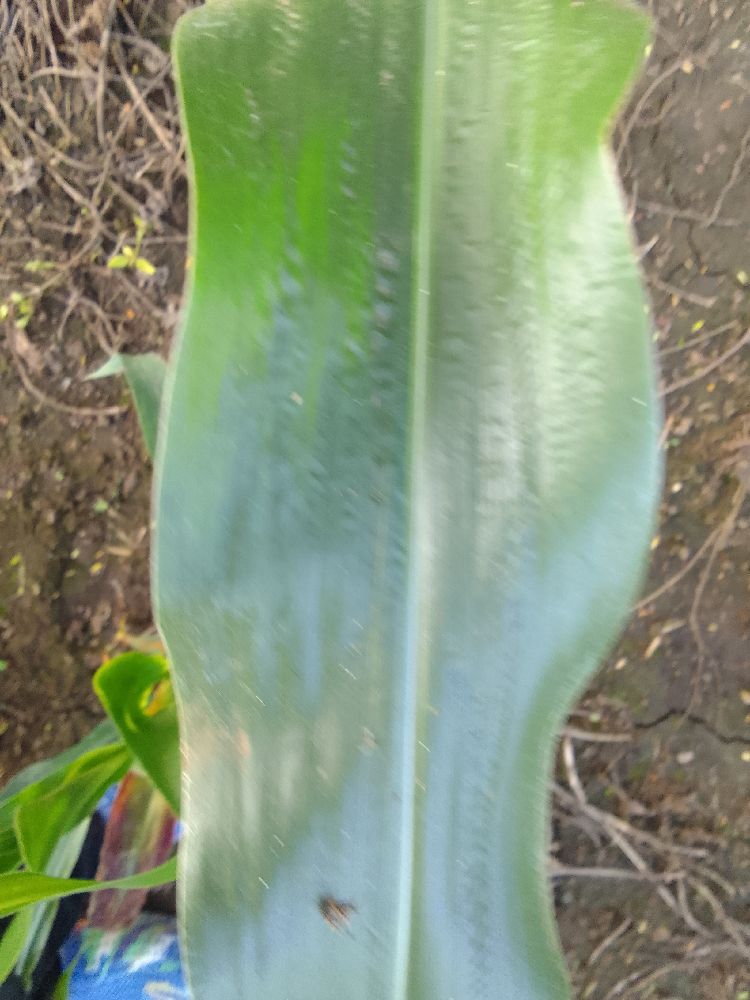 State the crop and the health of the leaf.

maize, healthy
